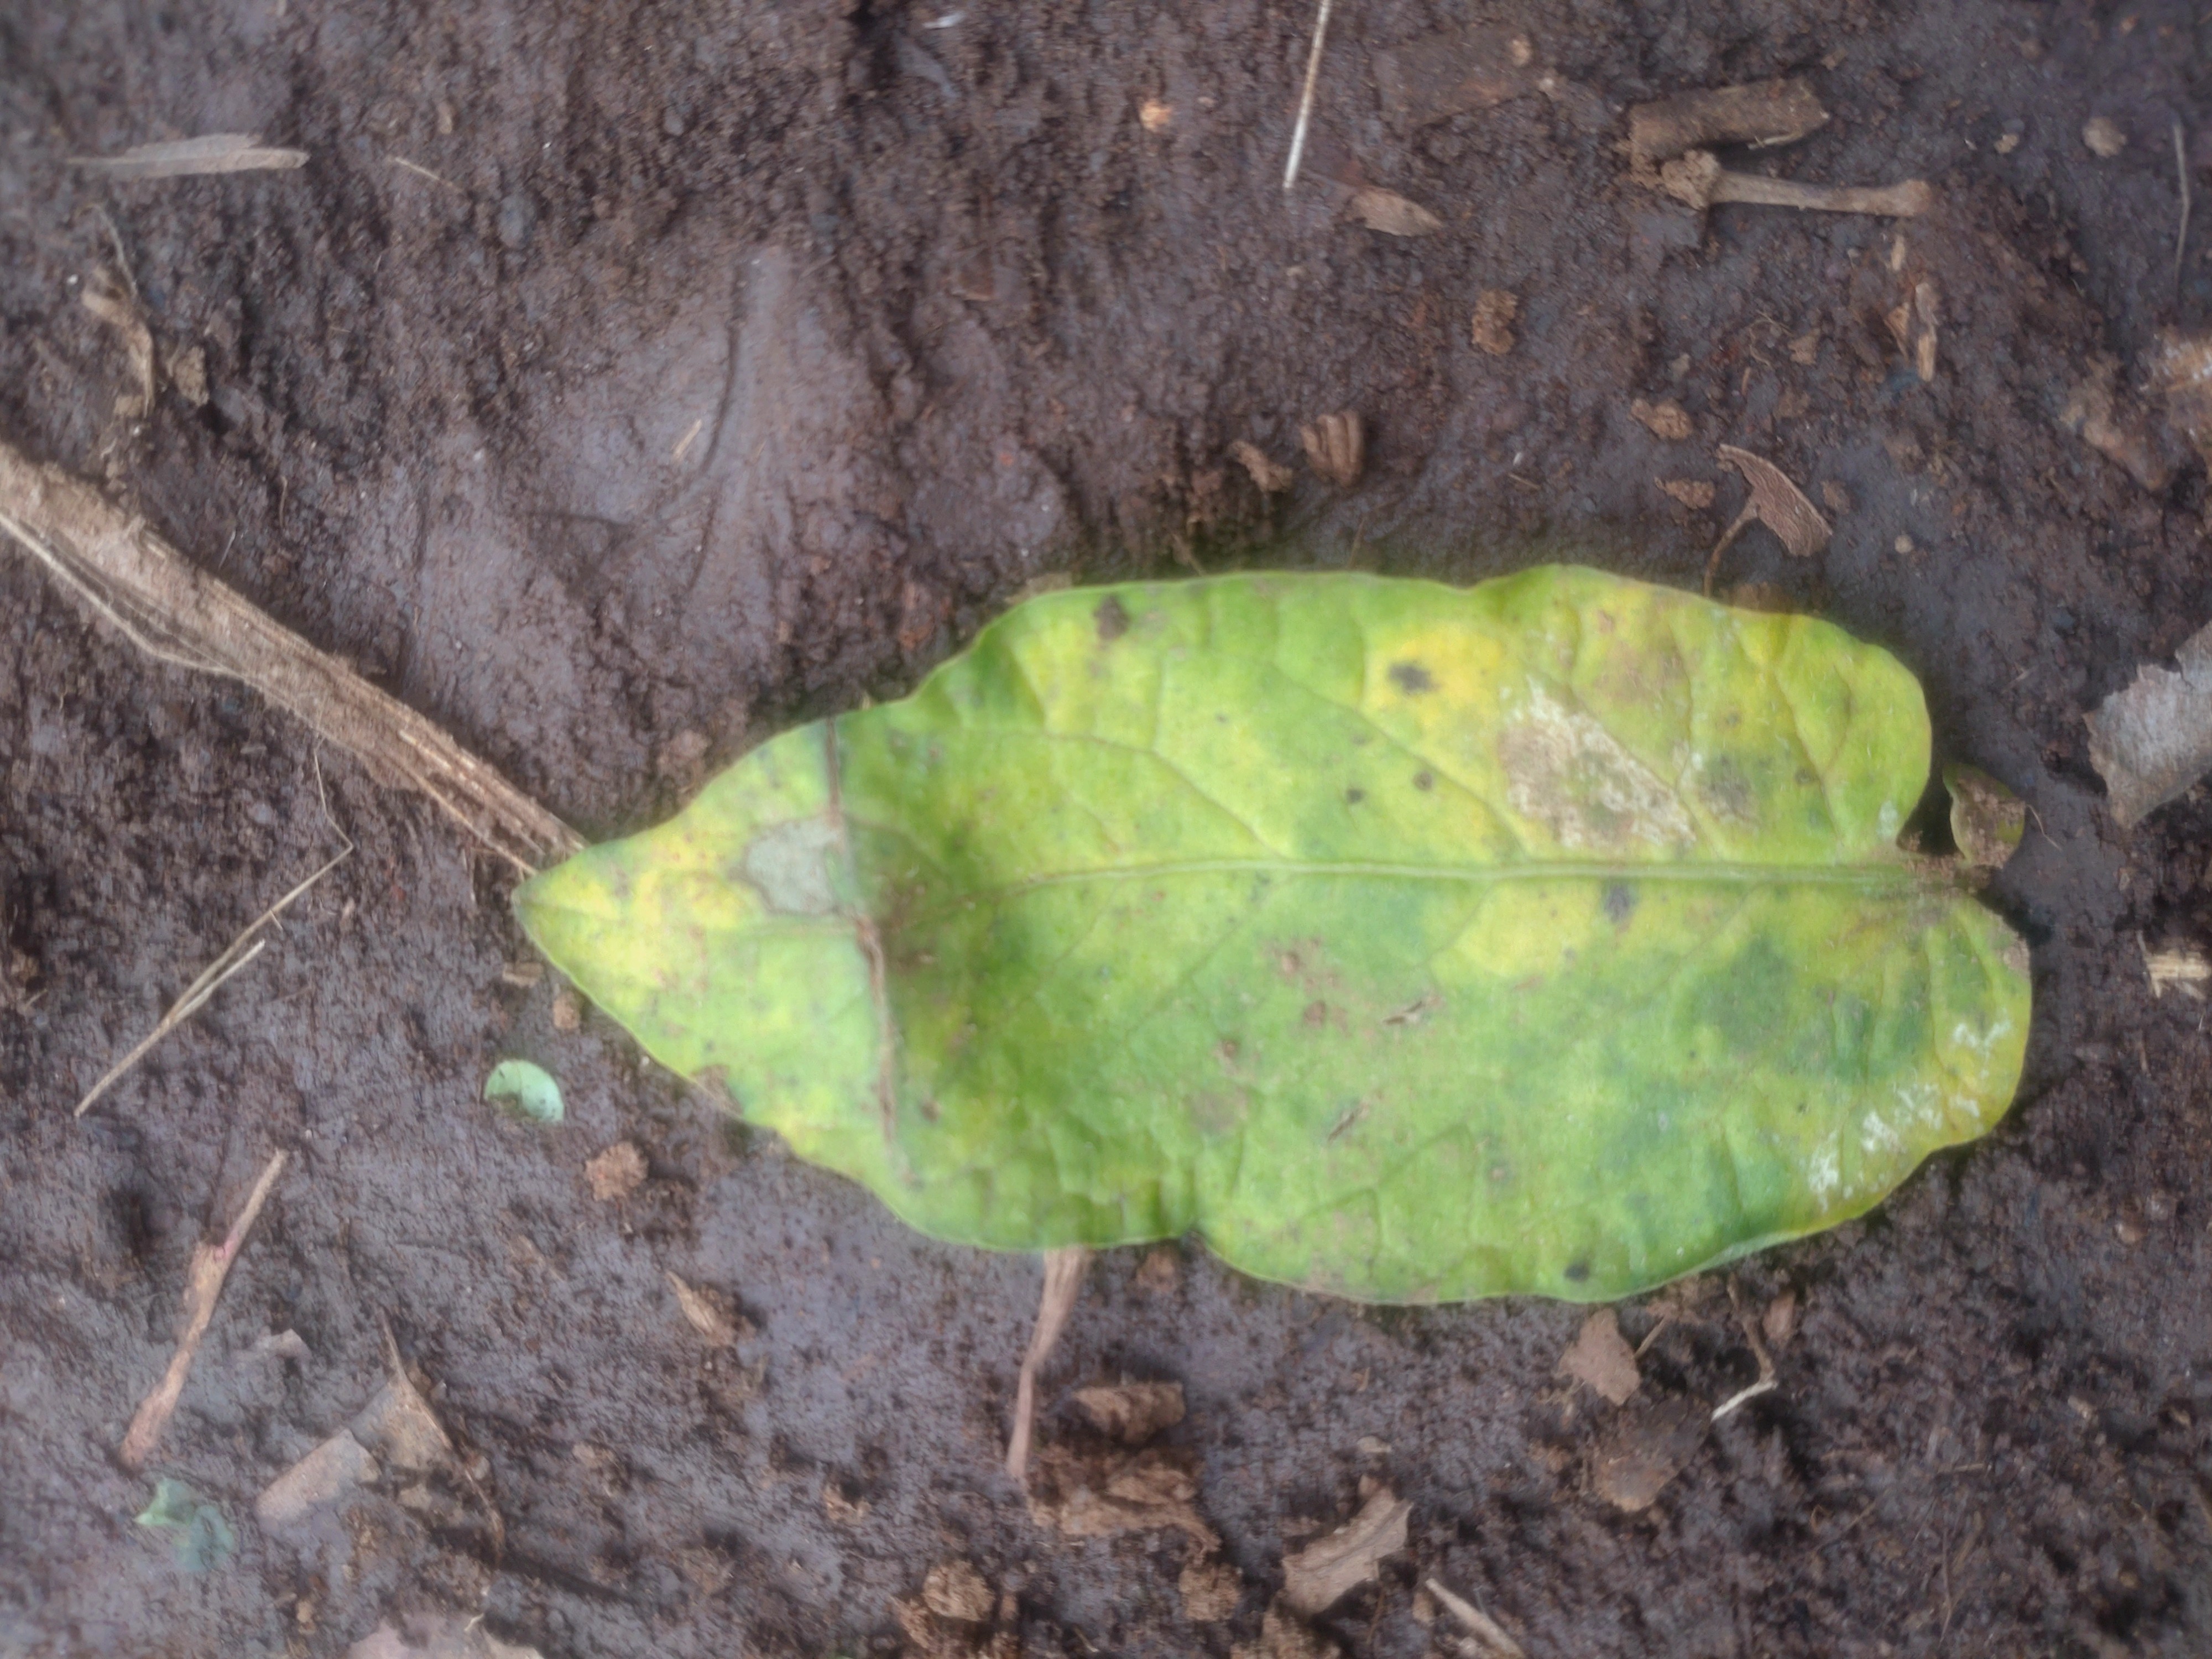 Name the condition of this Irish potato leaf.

late blight
